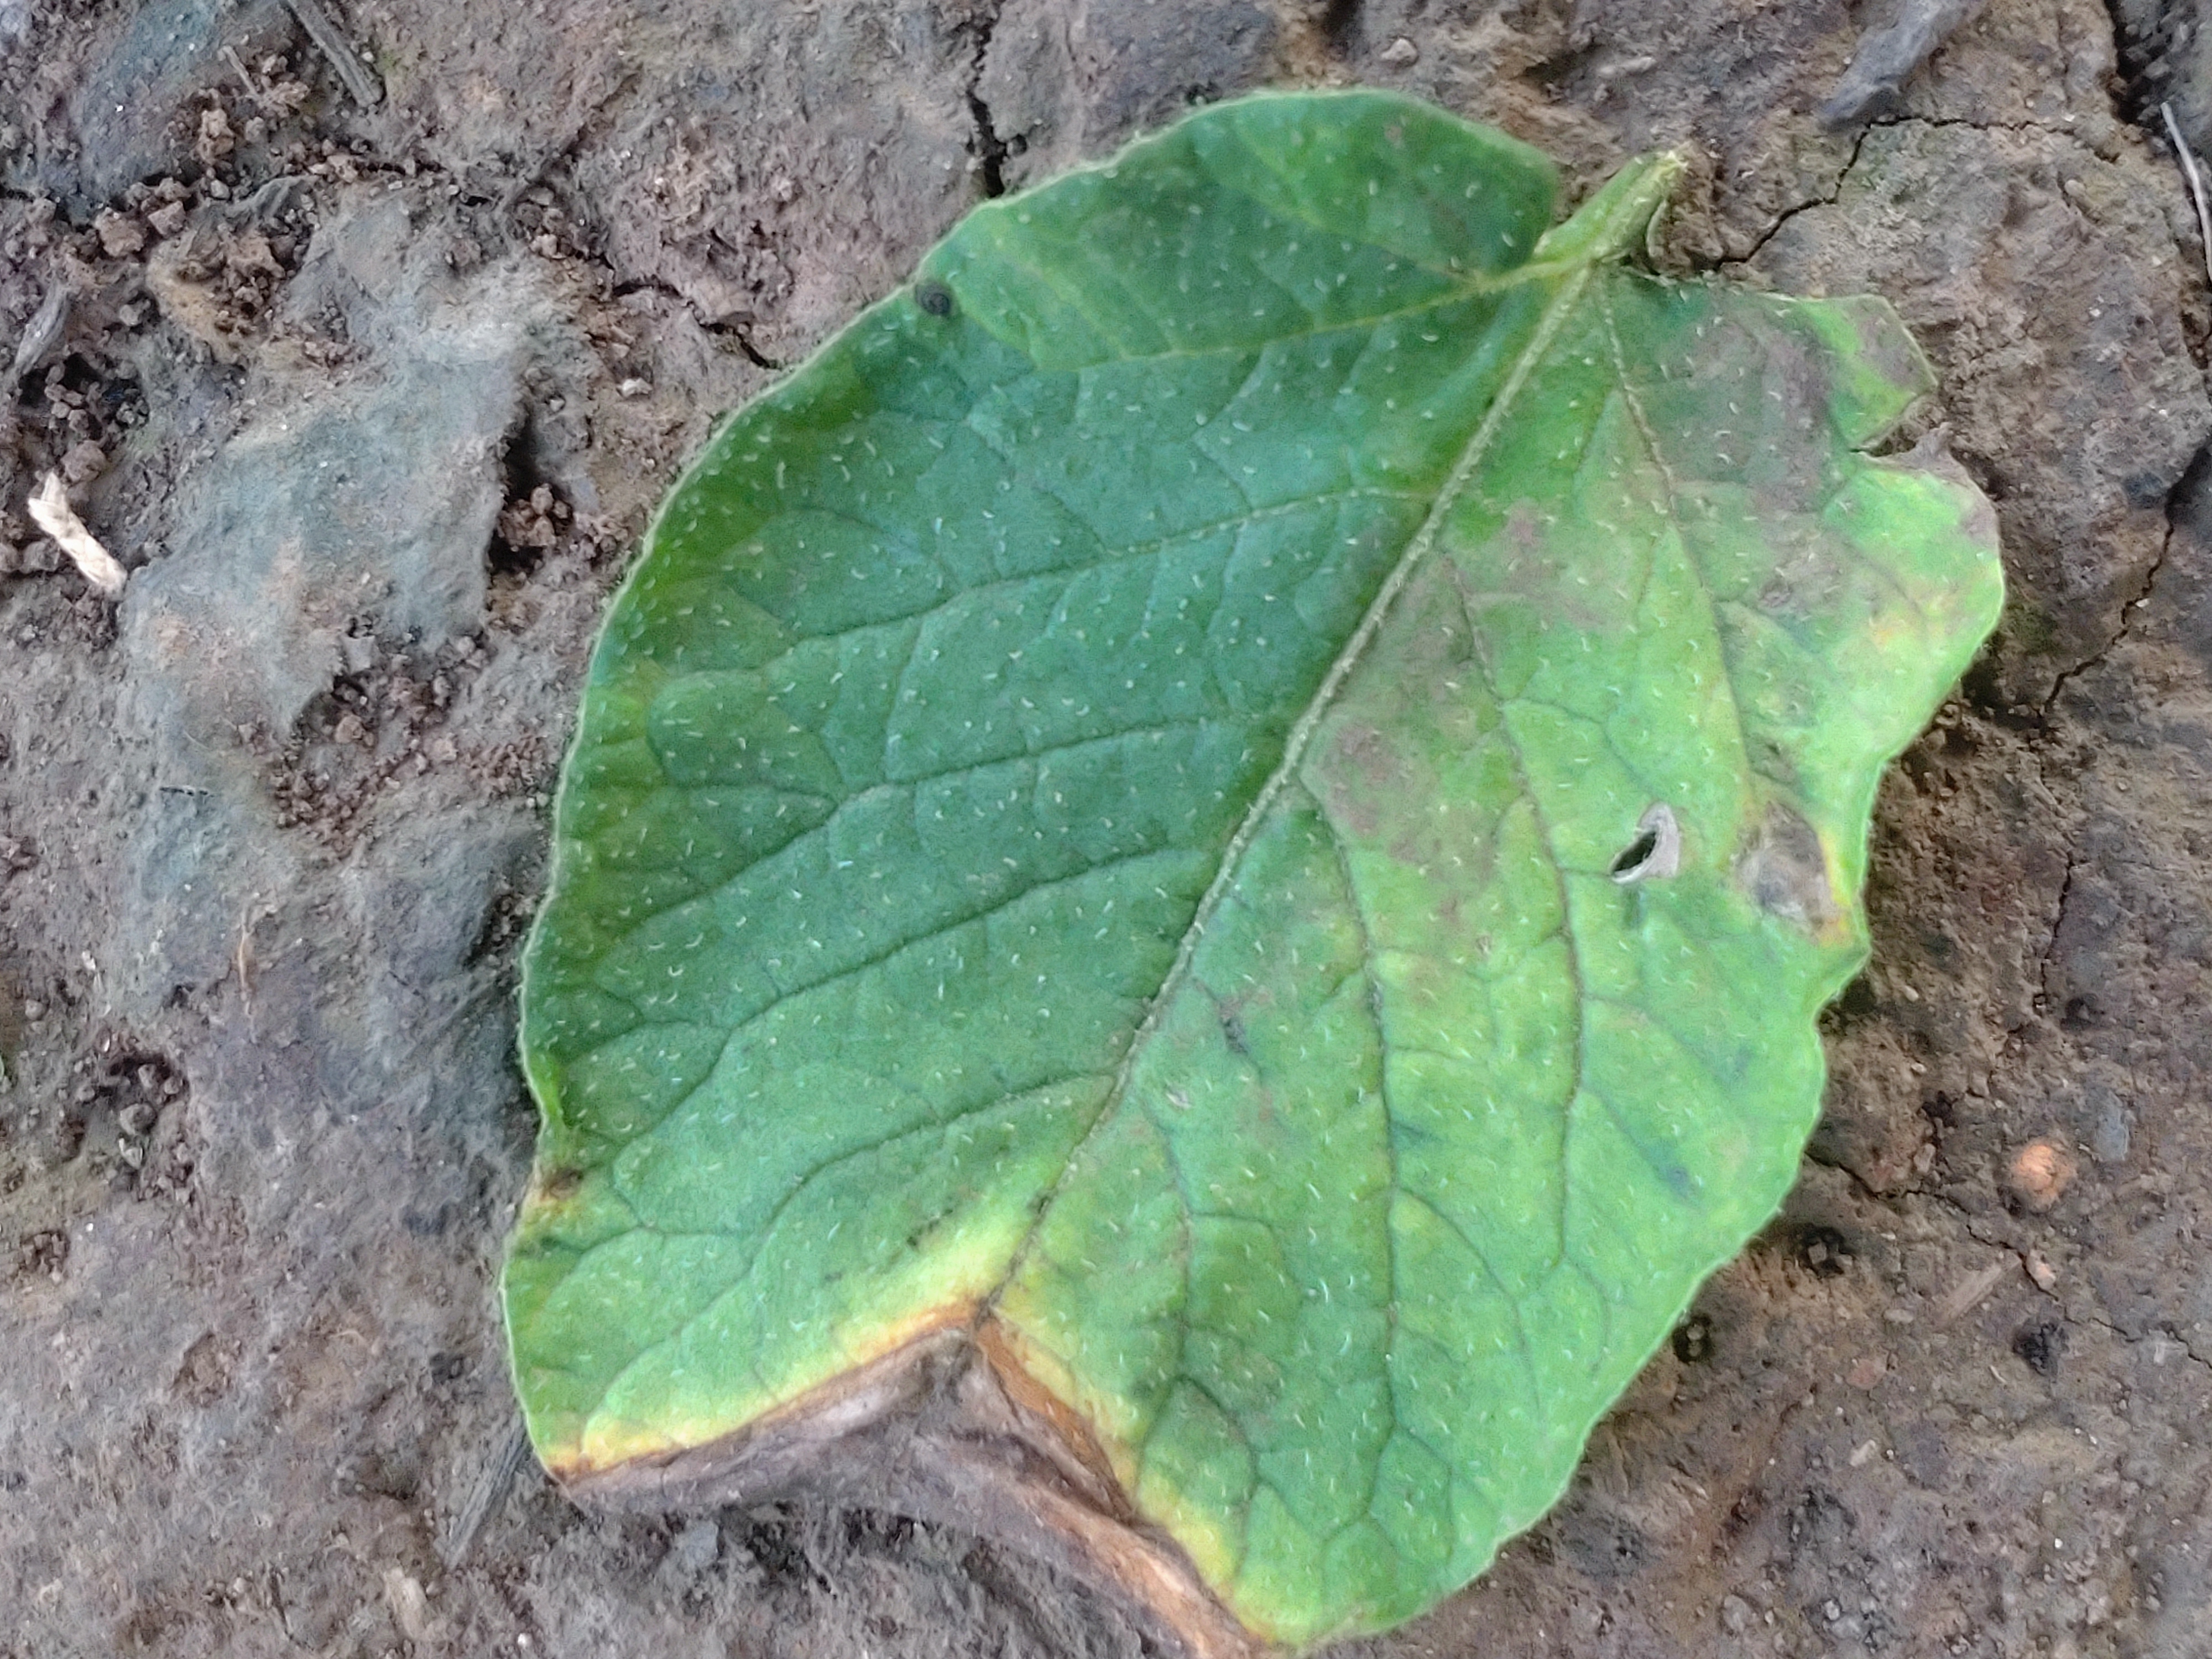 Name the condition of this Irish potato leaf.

early blight
